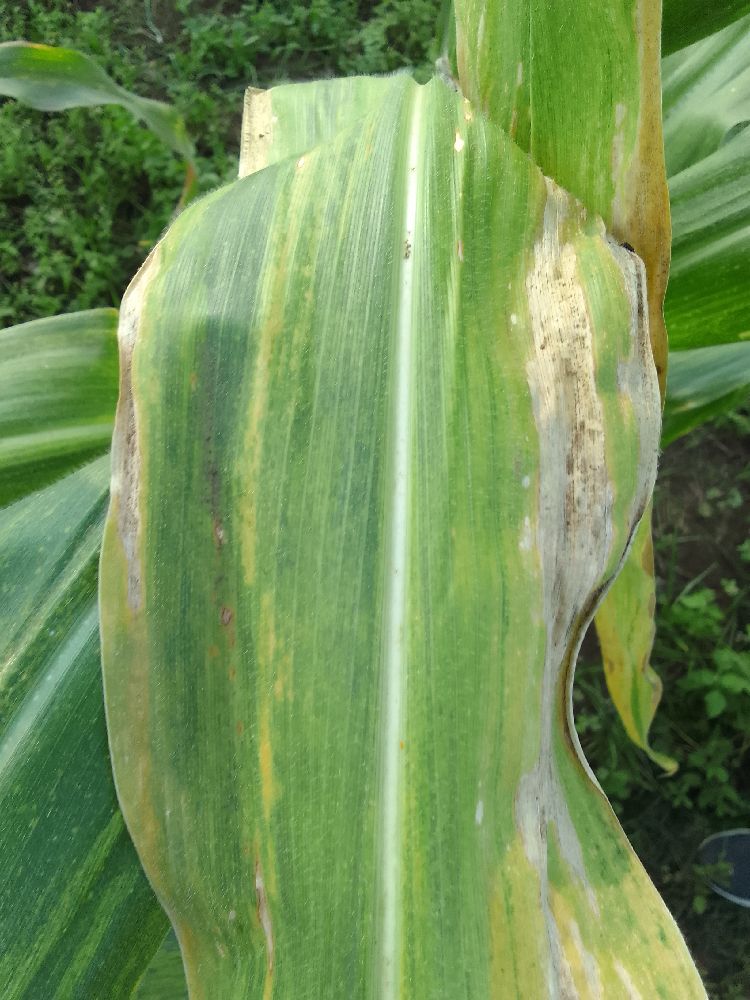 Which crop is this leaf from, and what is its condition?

maize, maize lethal necrosis
